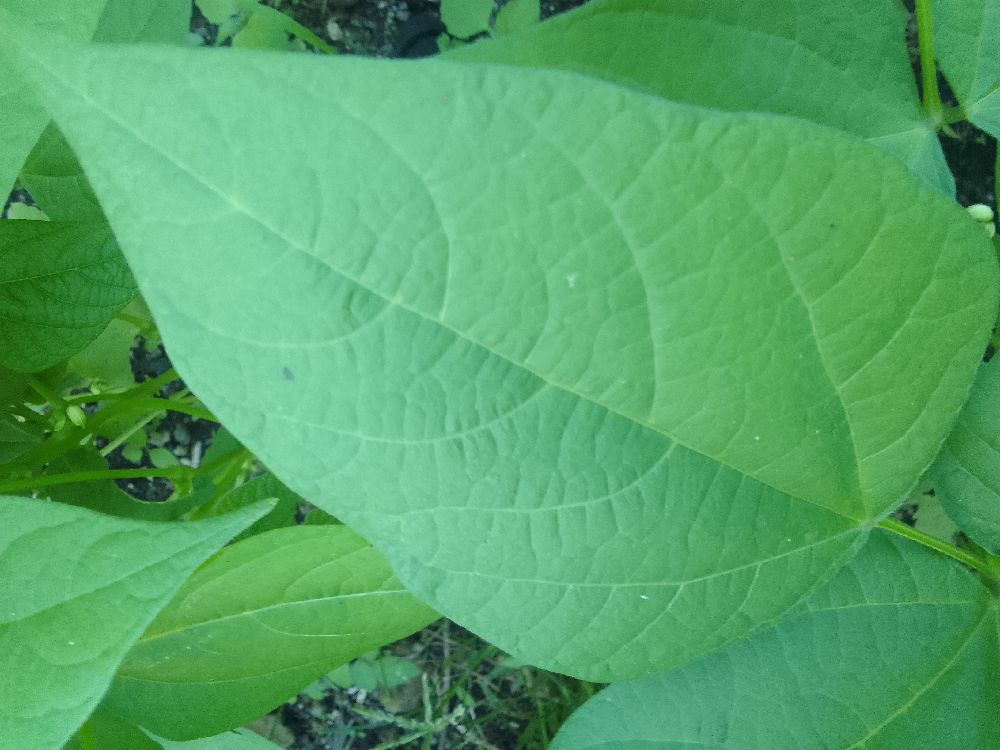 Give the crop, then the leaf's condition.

common bean, healthy
